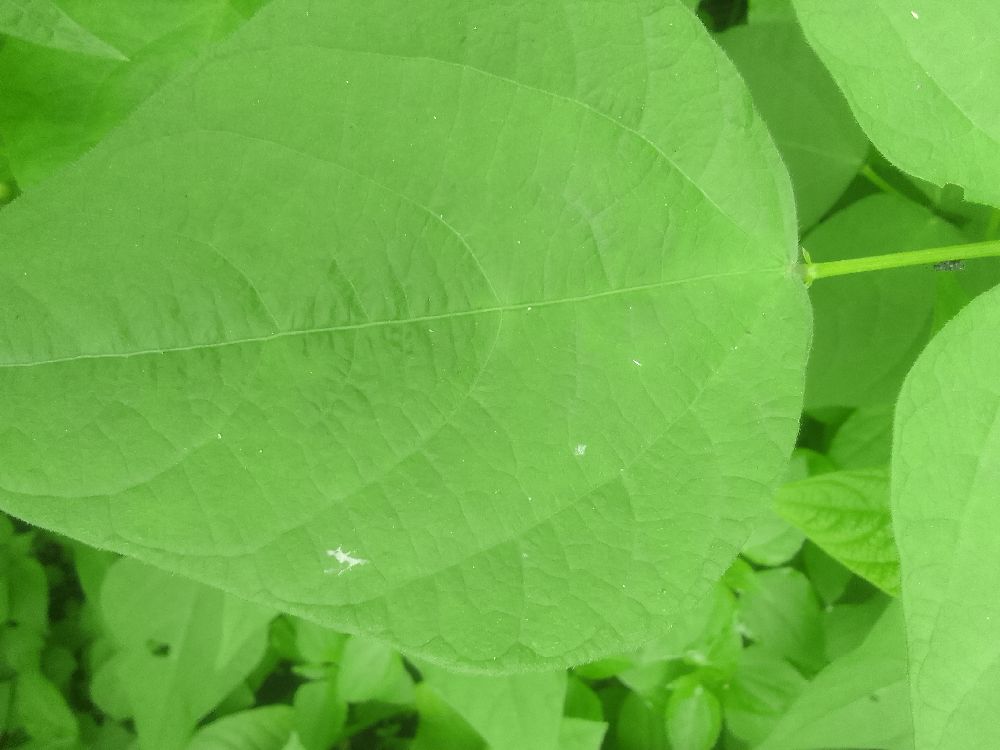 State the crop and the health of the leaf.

common bean, healthy
